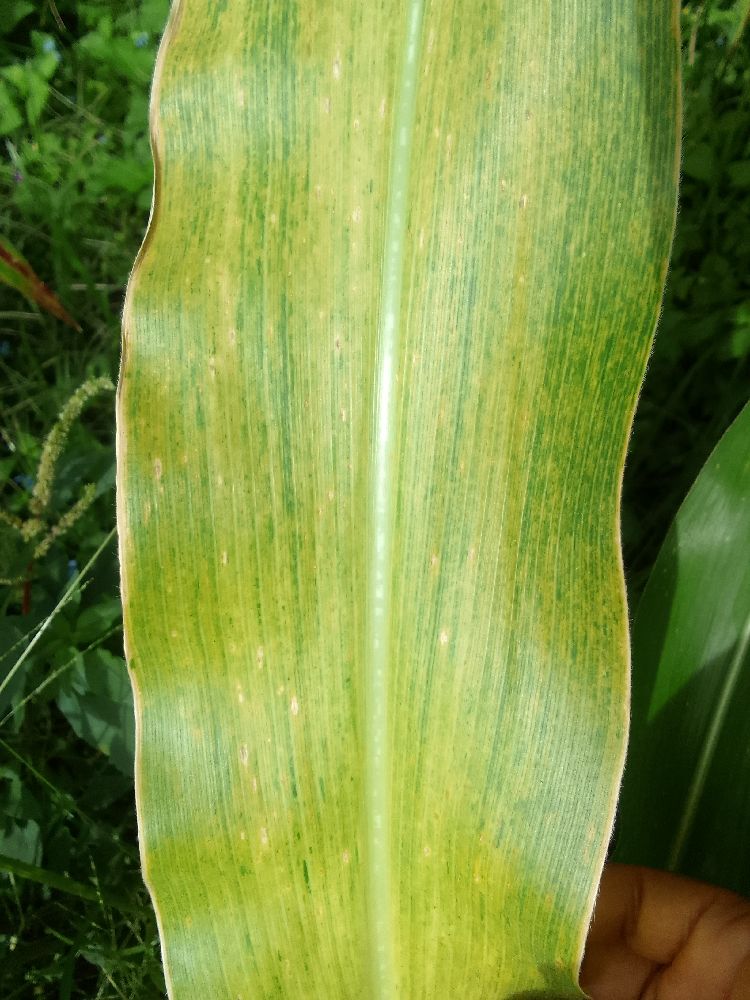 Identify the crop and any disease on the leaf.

maize, maize lethal necrosis
